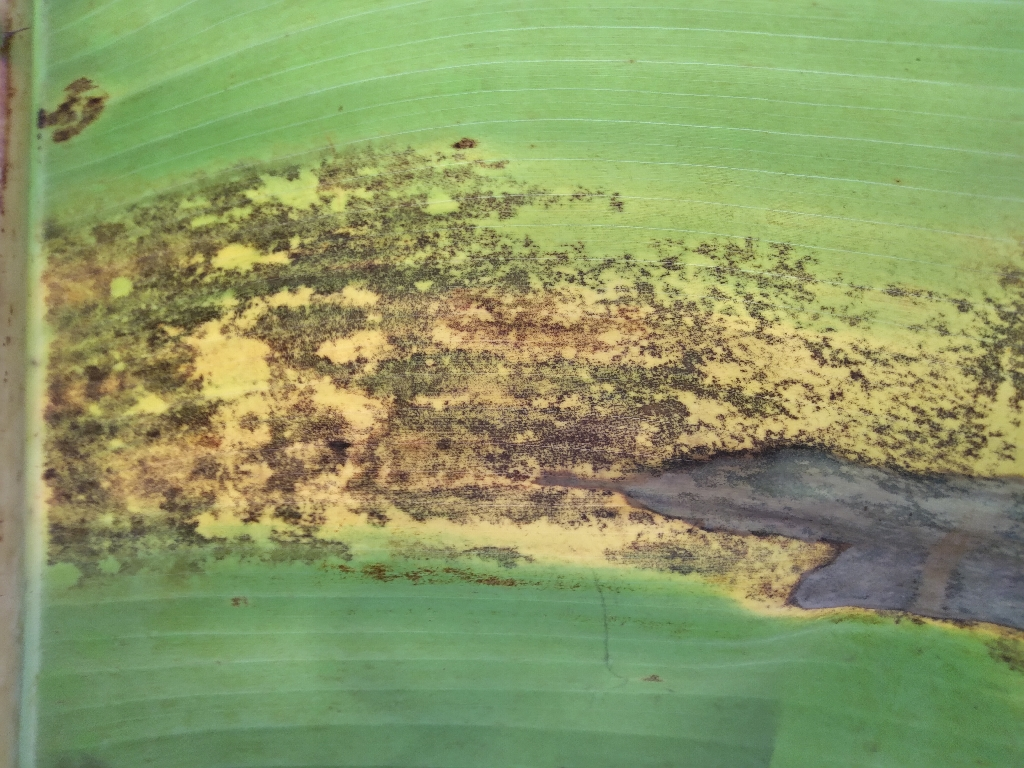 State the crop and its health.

banana, black sigatoka
